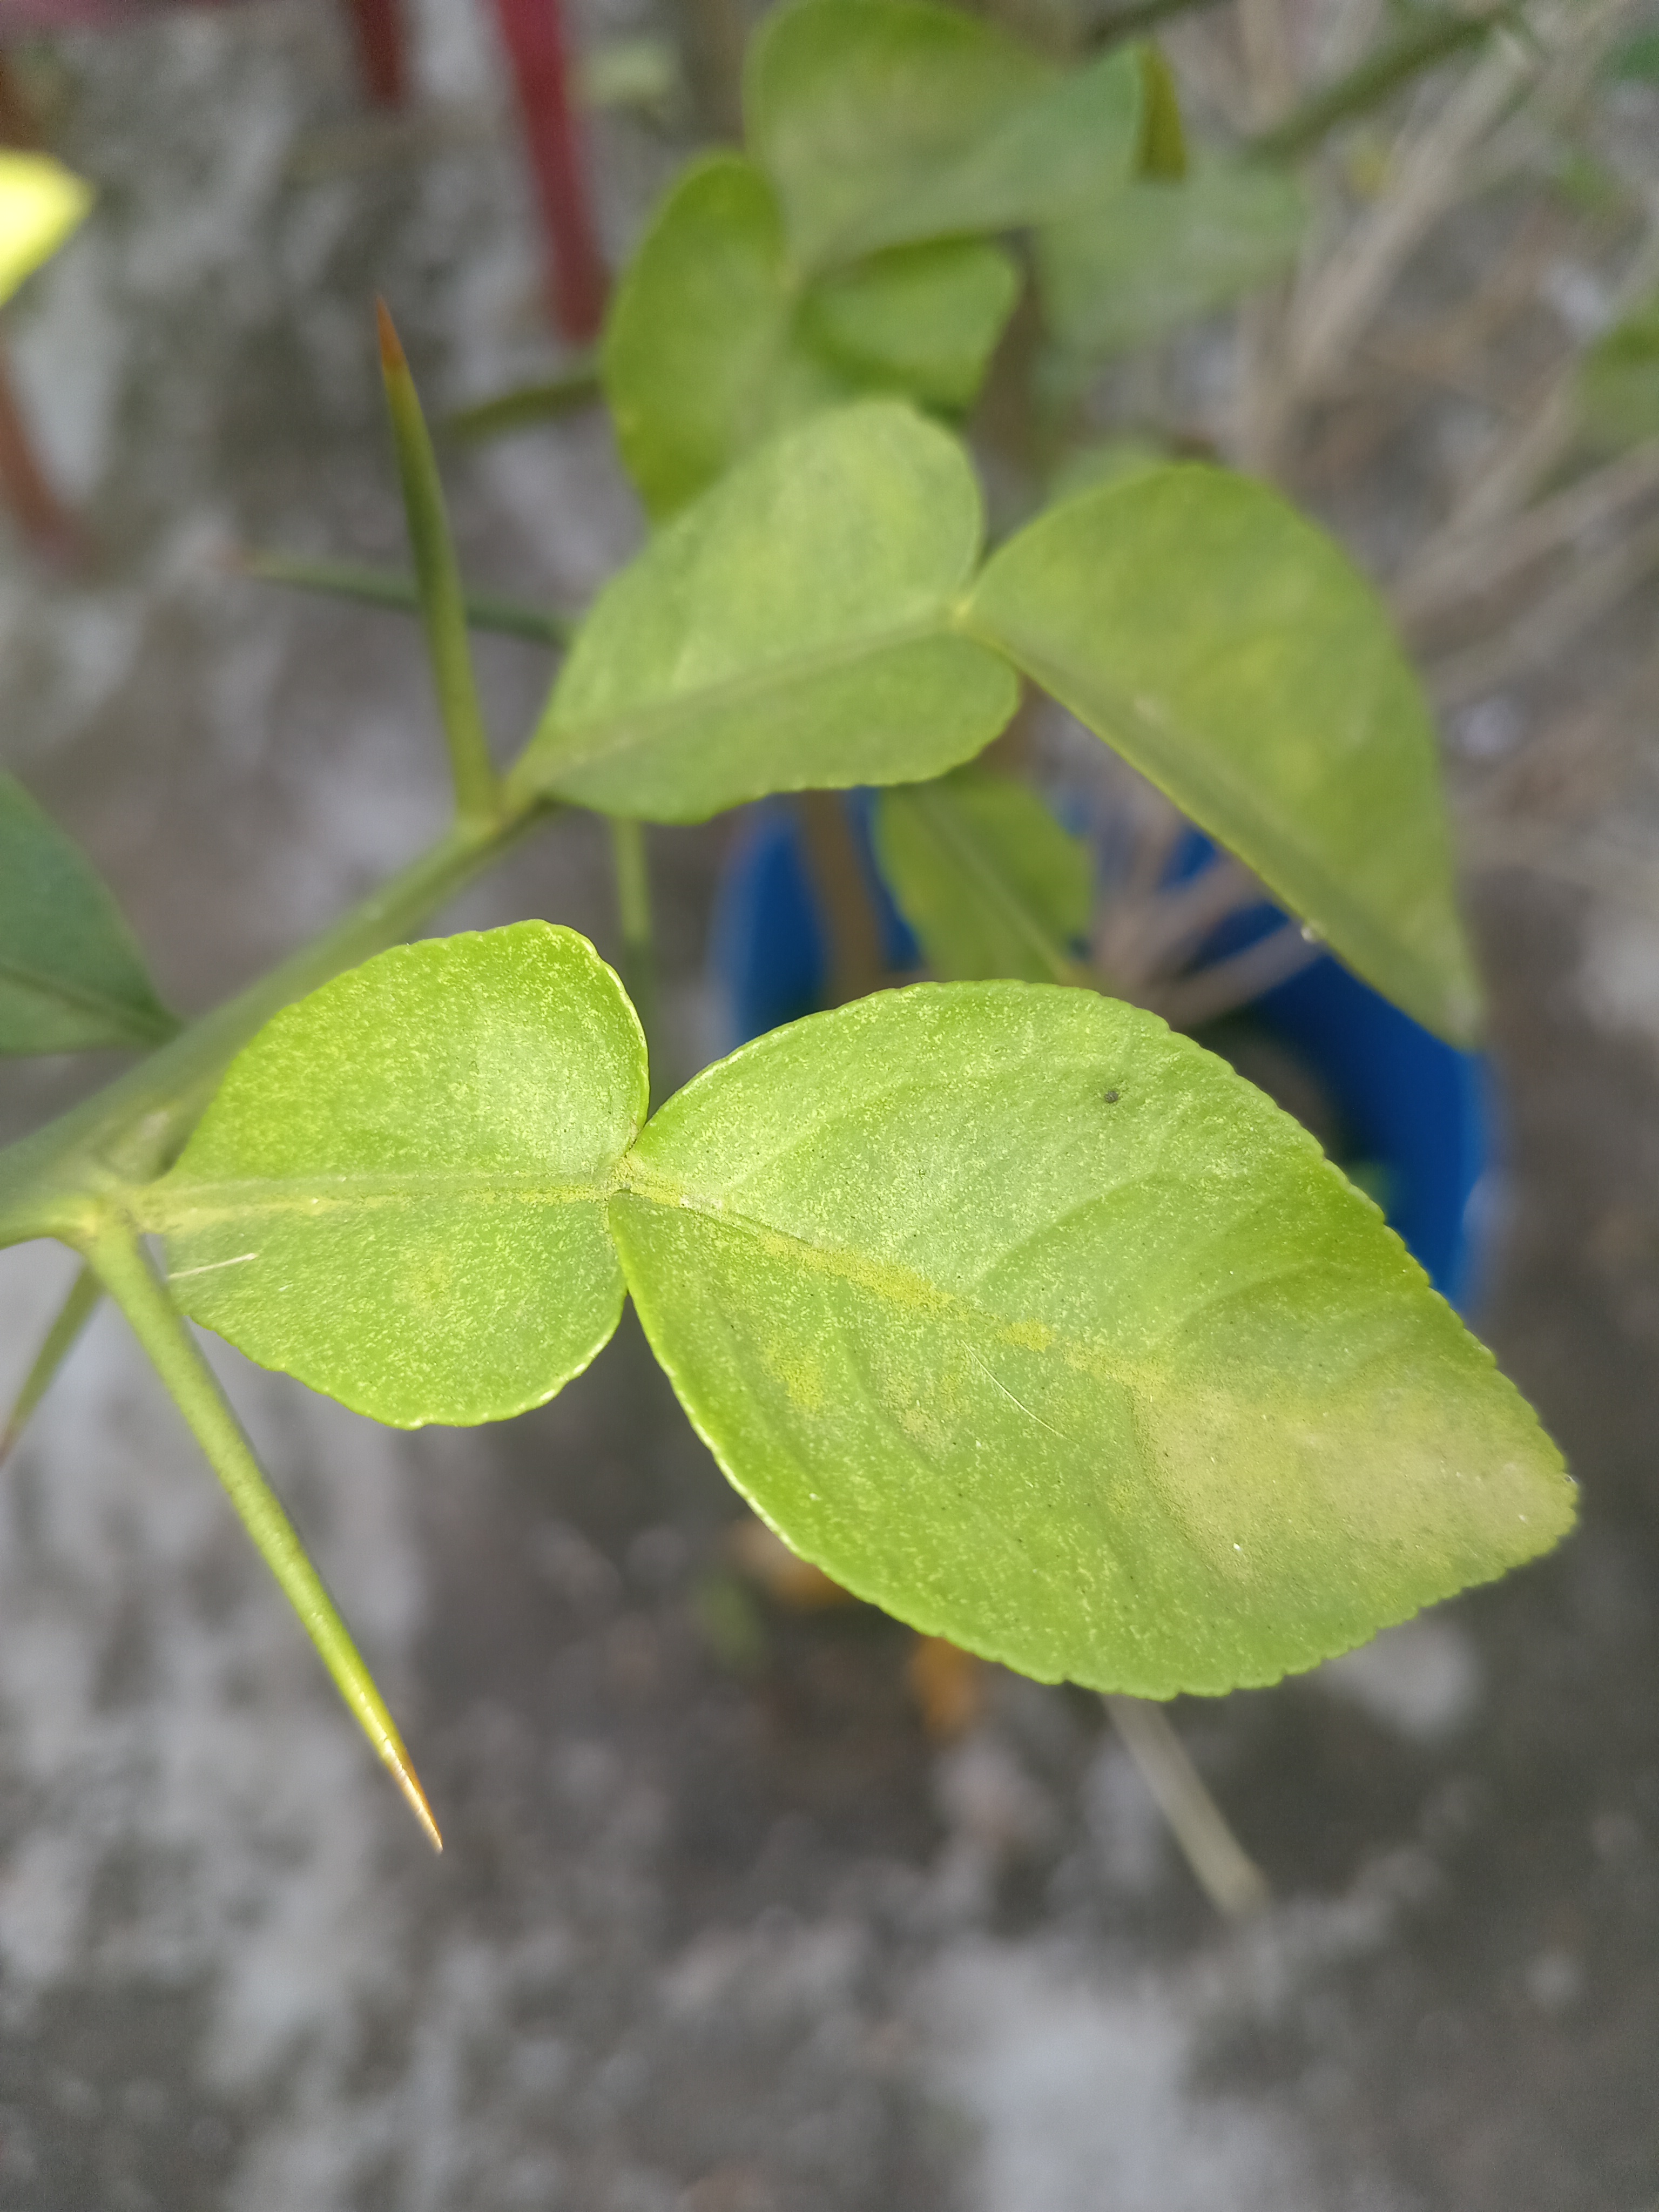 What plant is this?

lemon
